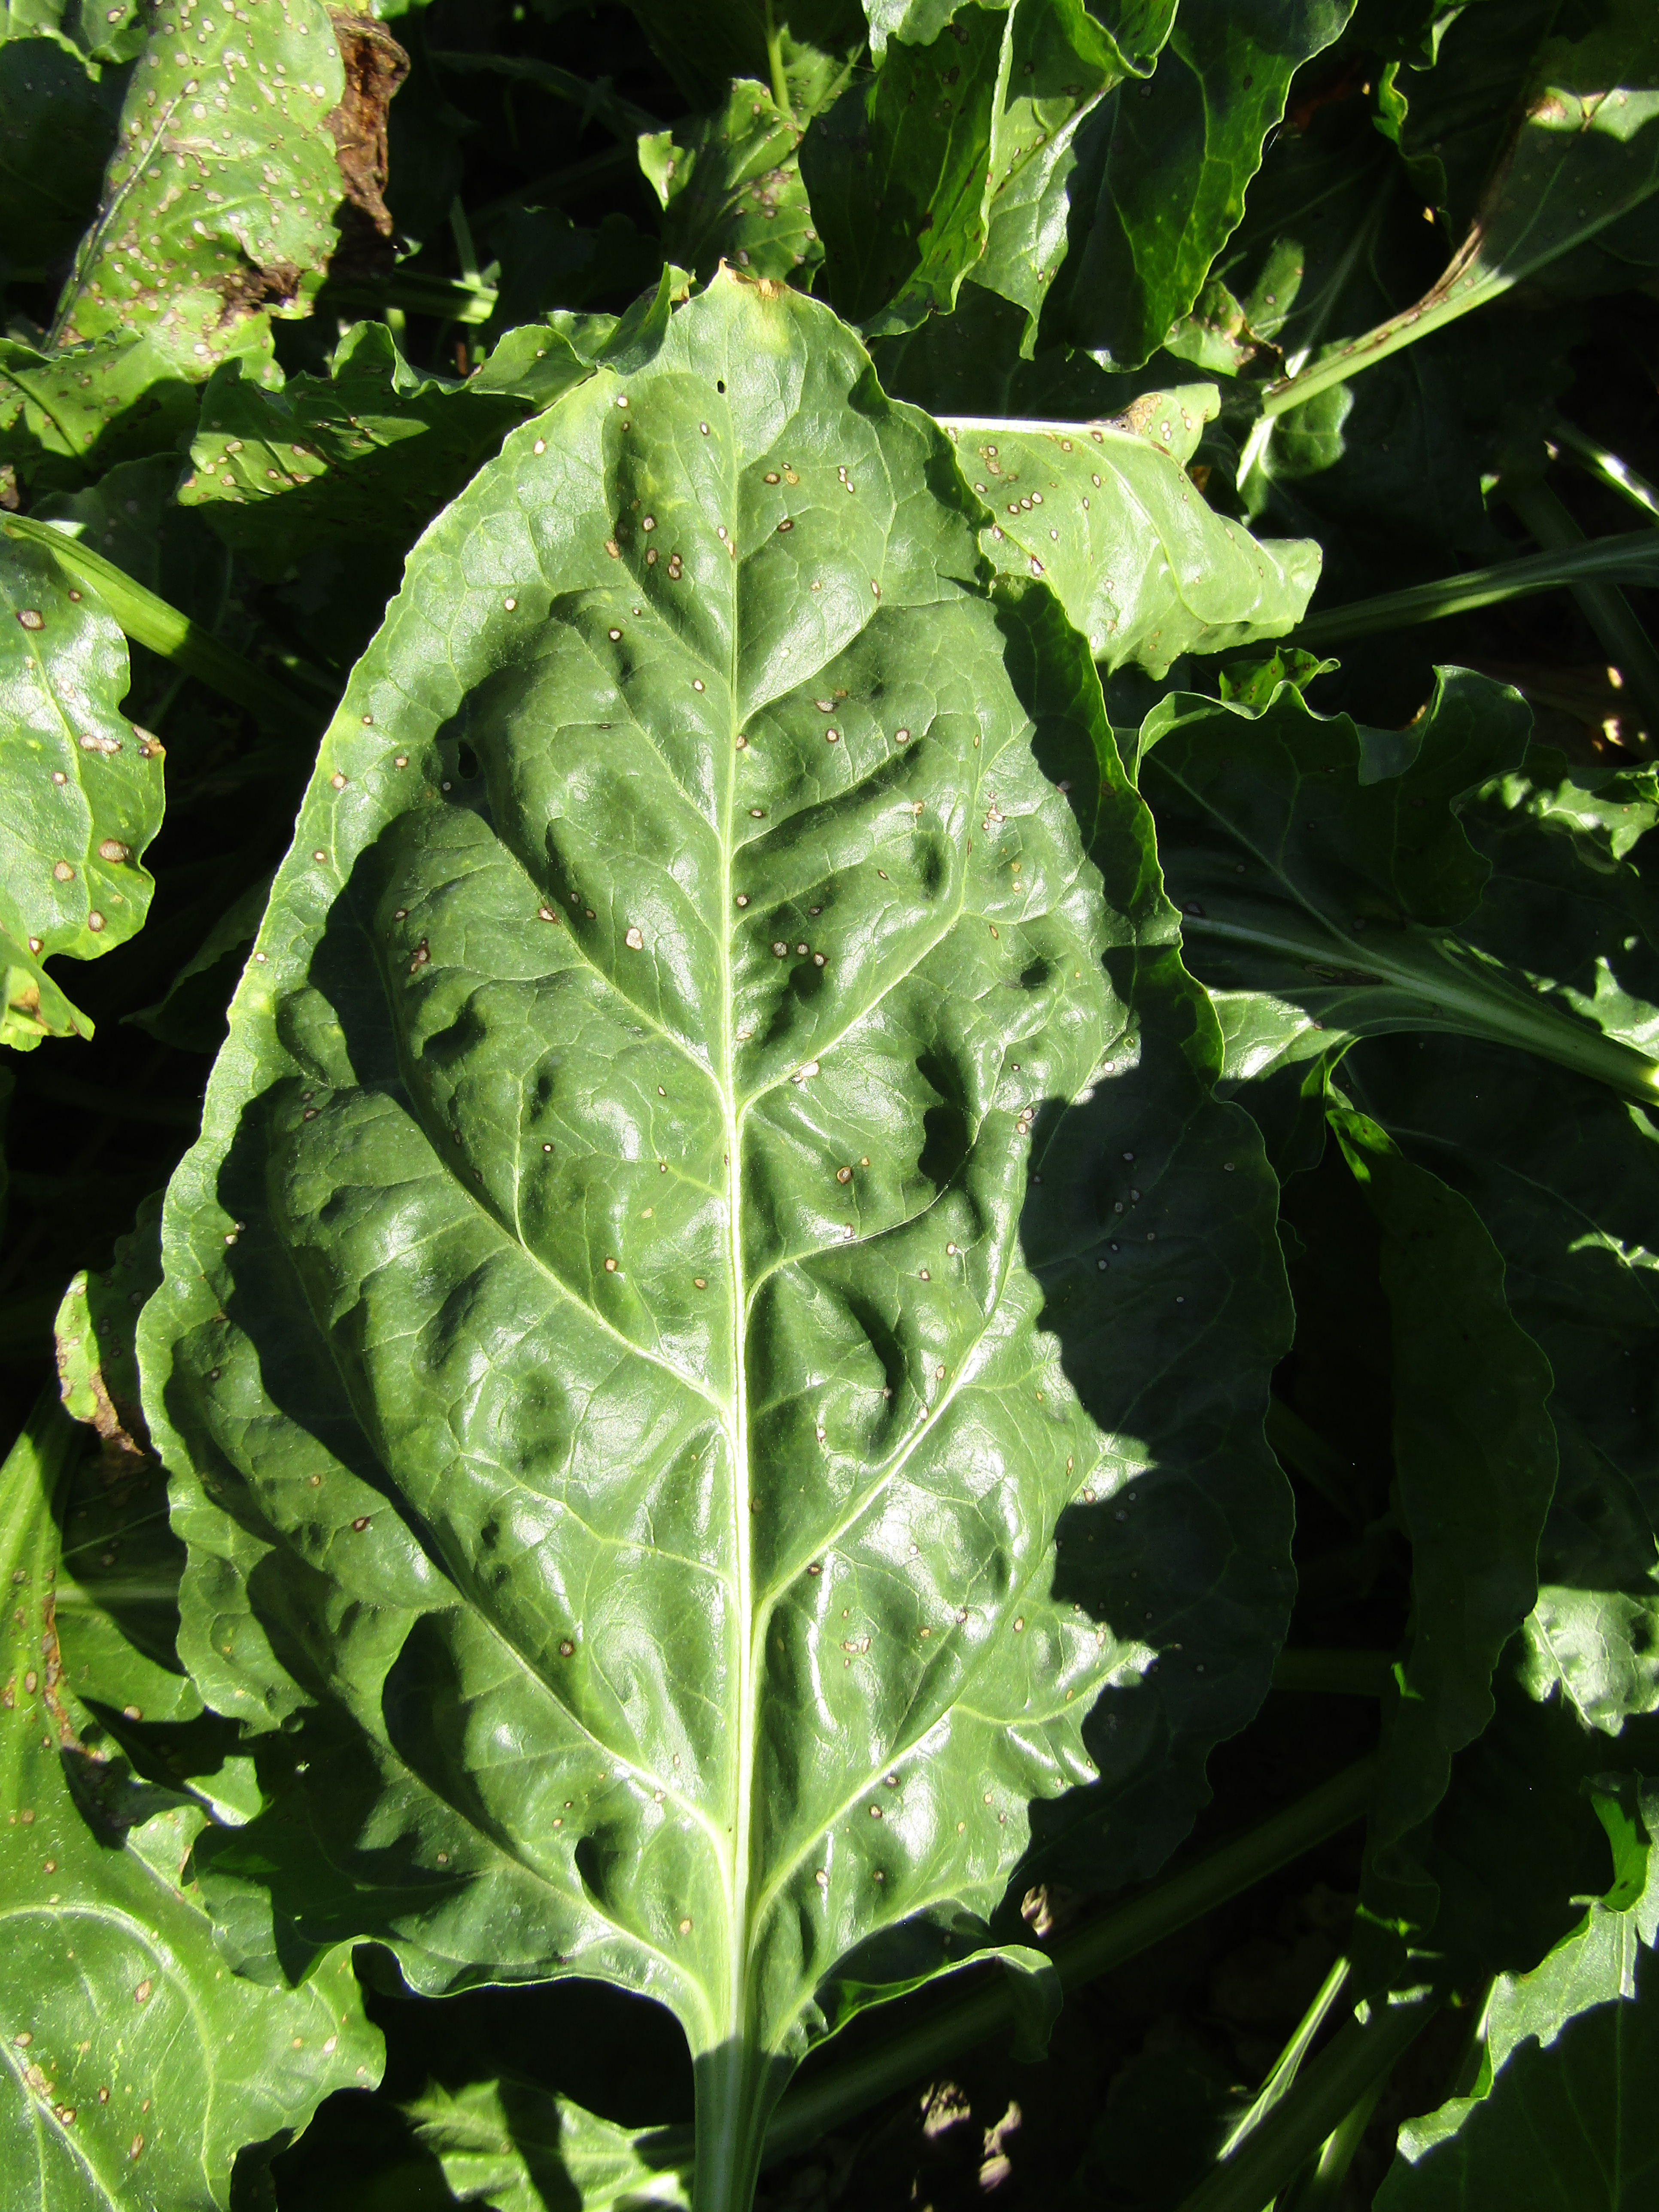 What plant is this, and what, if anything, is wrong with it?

beet, cercospora
